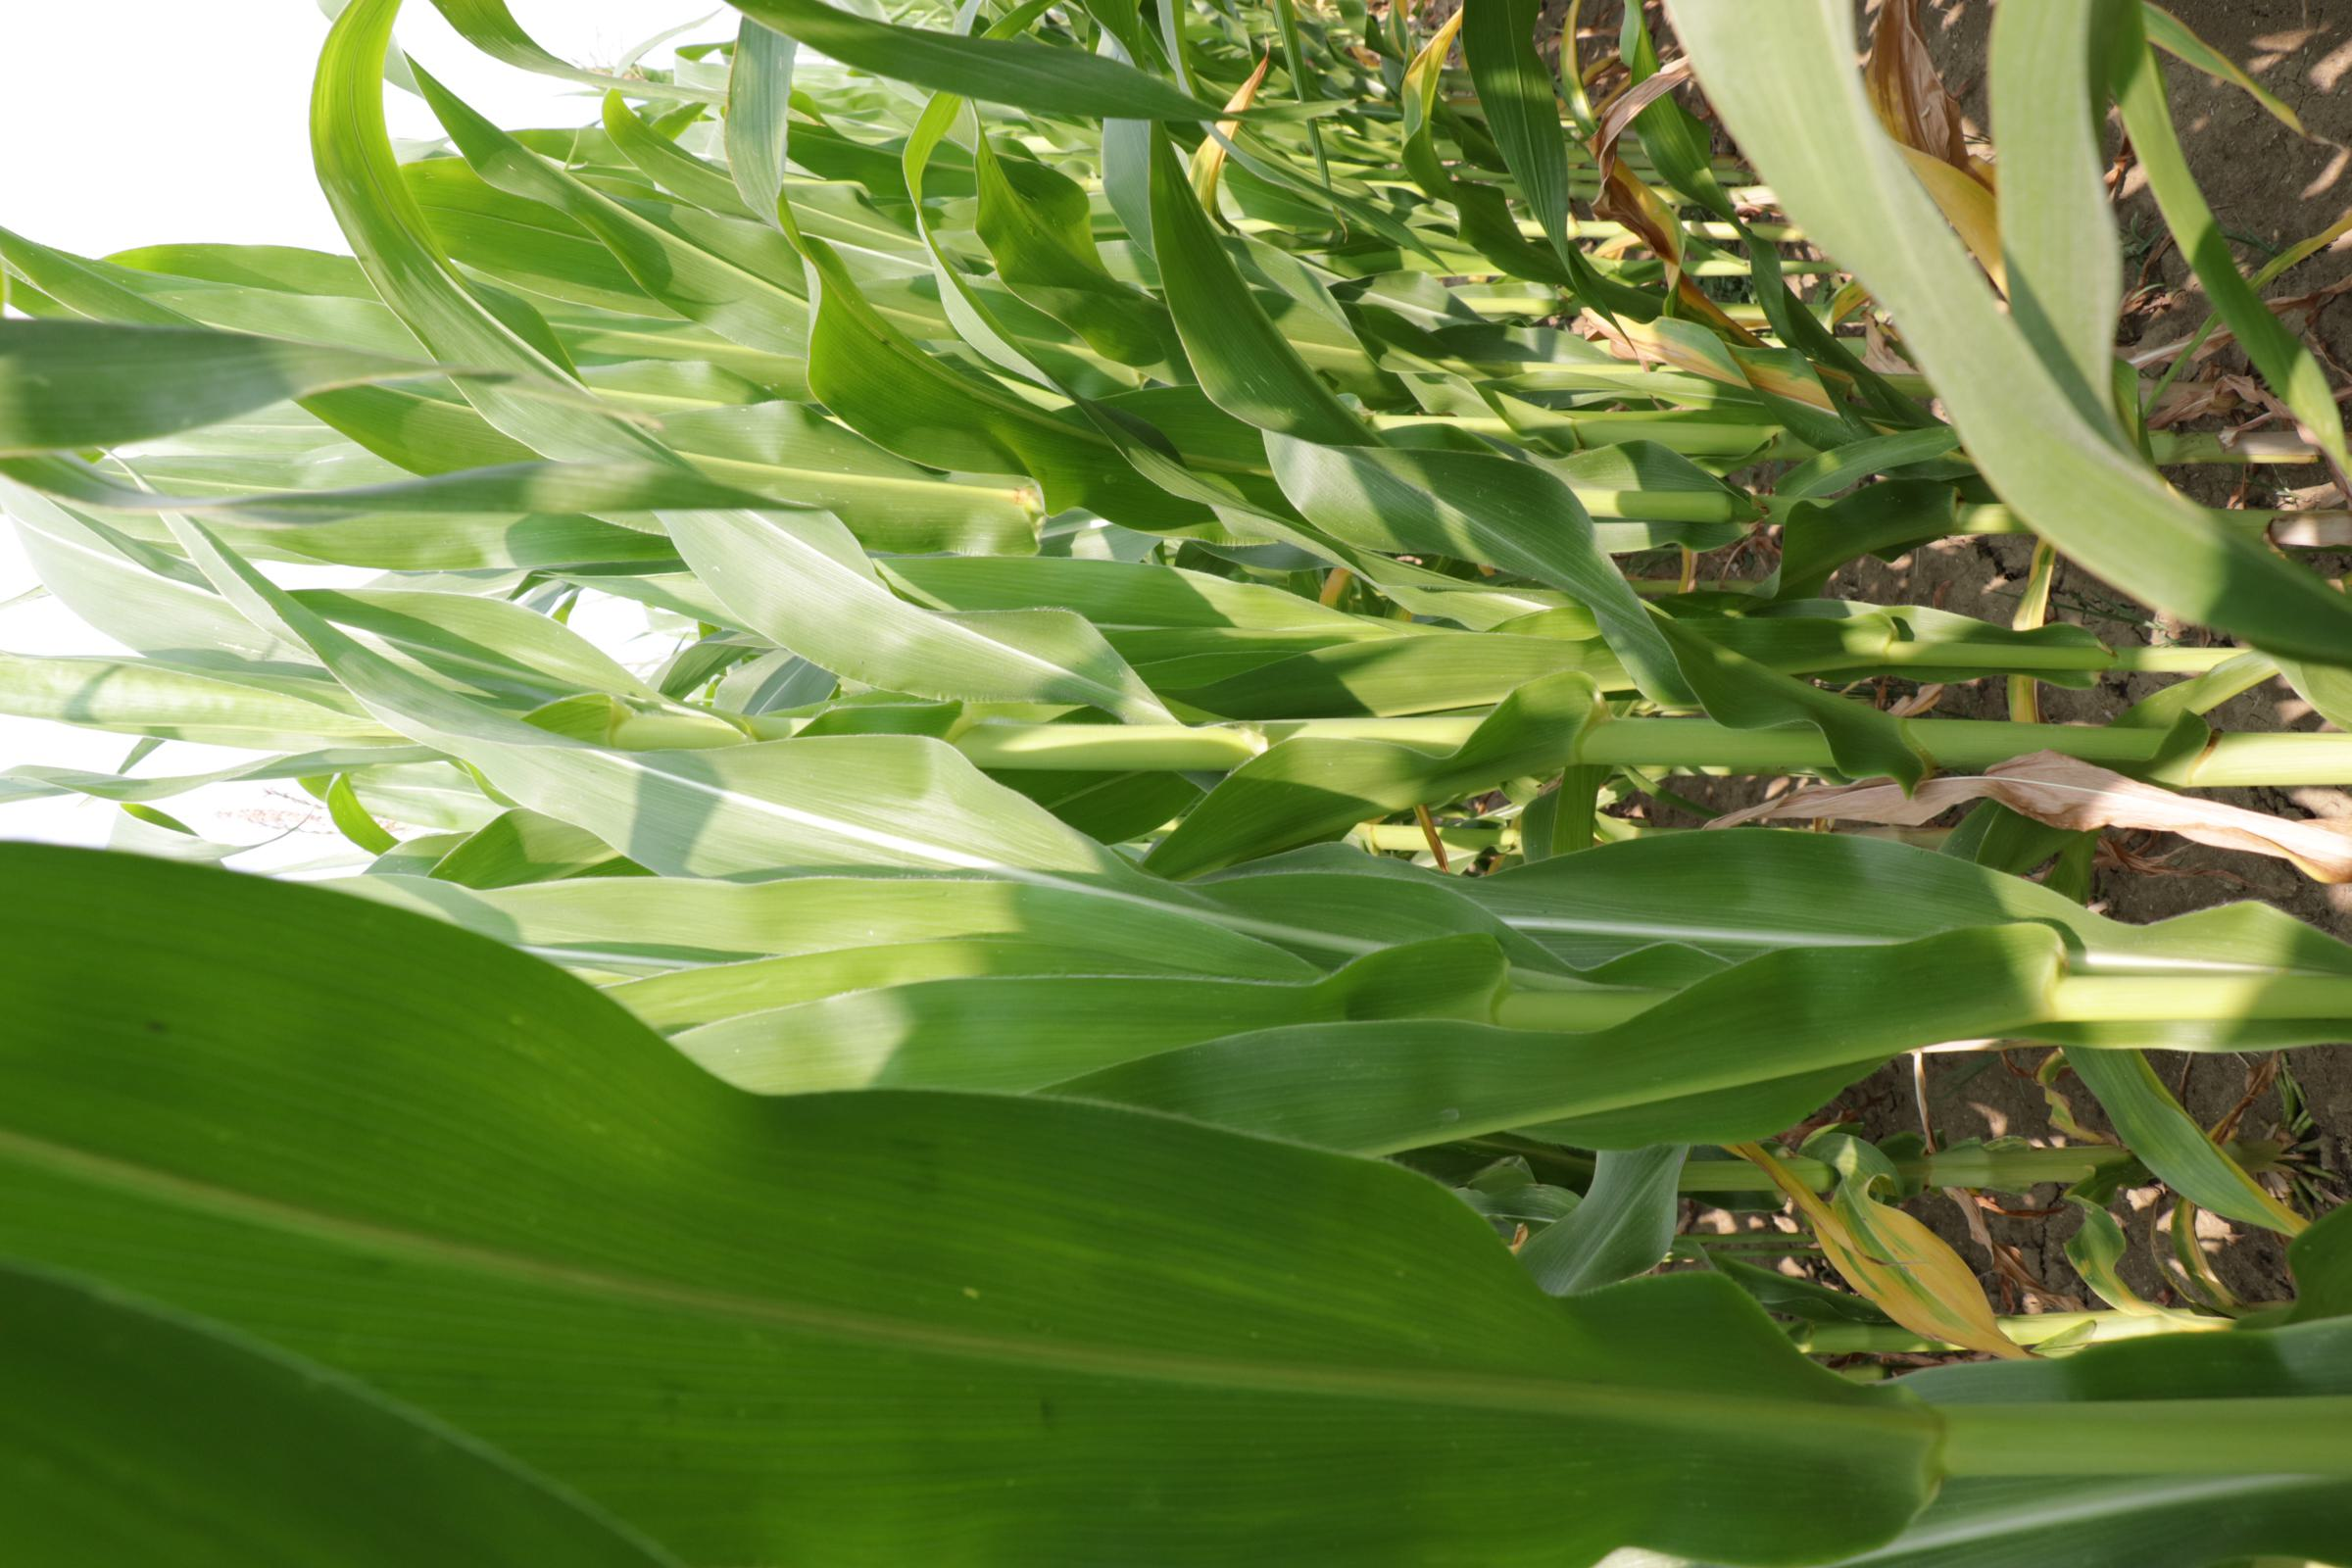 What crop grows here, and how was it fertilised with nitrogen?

maize, full nitrogen fertilisation
